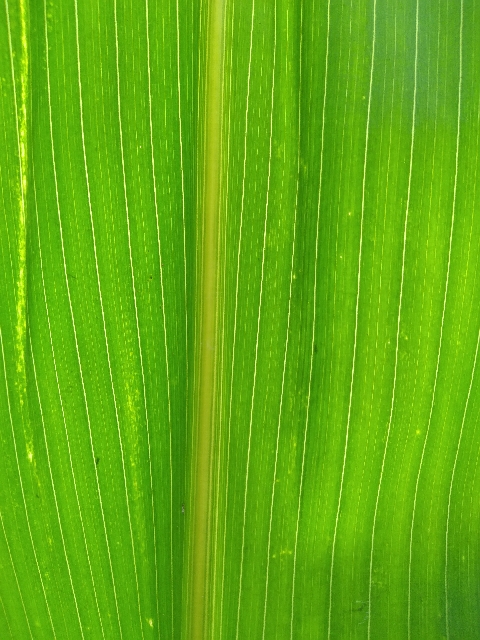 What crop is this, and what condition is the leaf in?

maize, healthy
